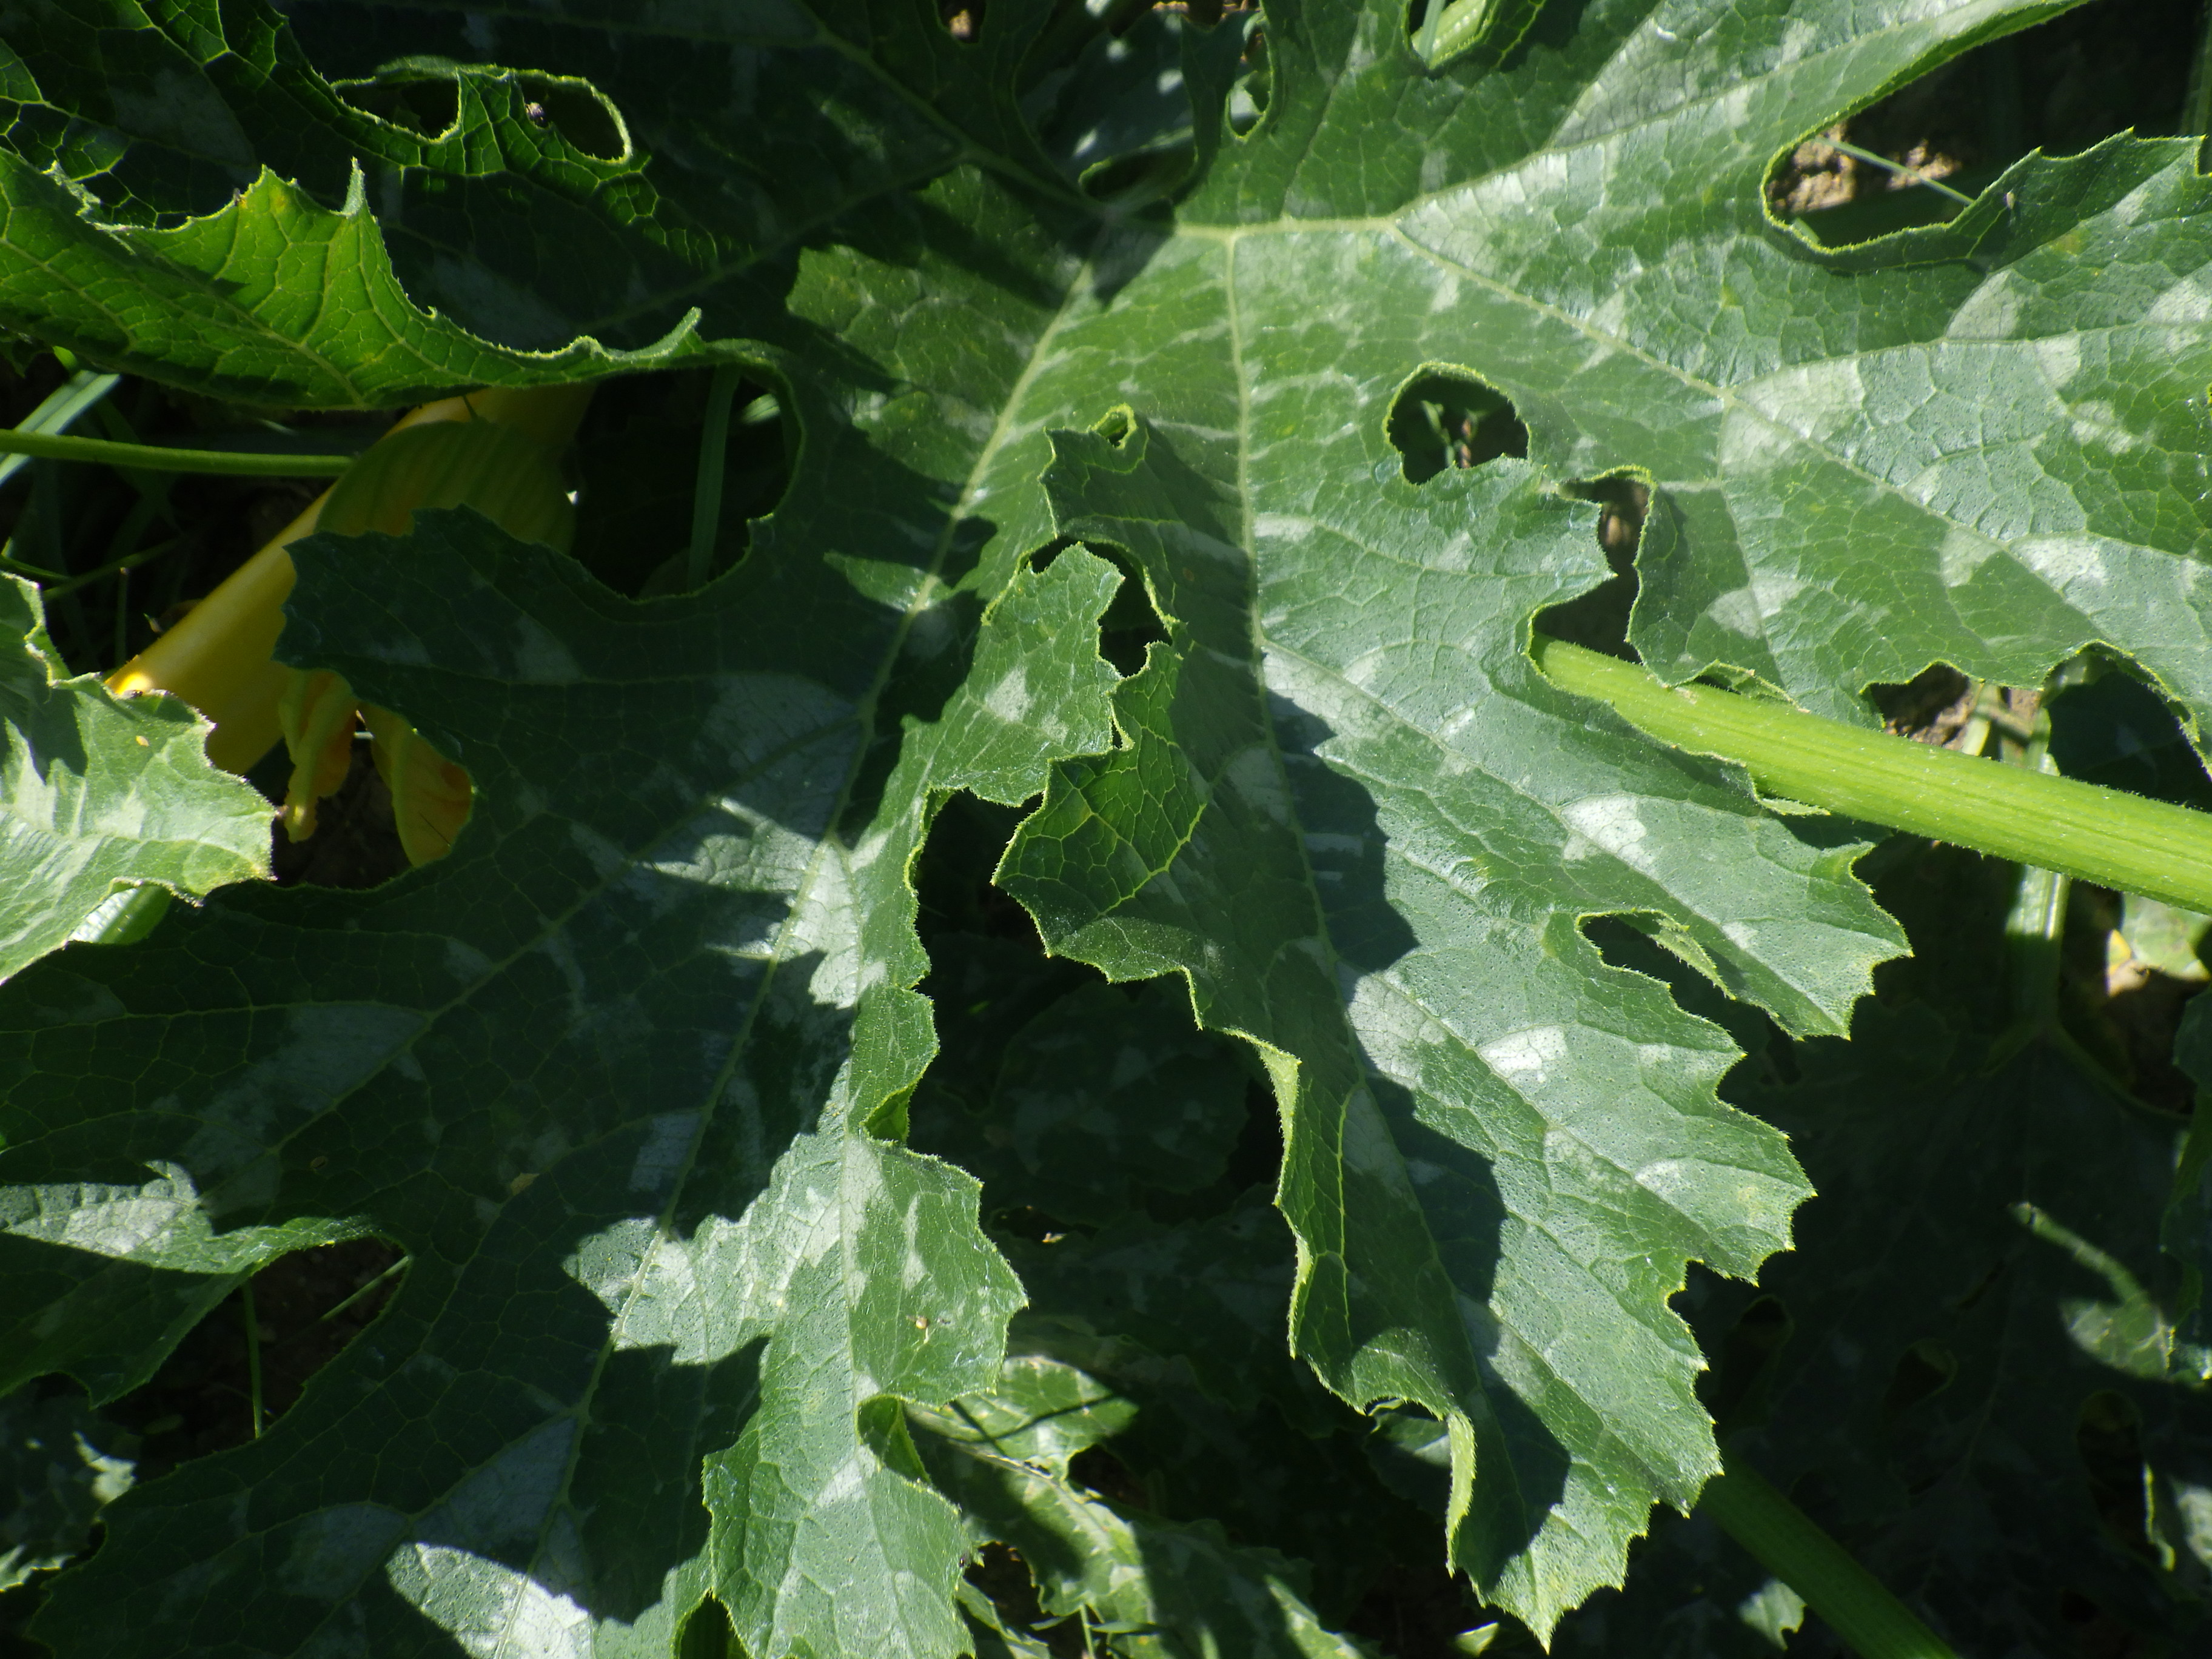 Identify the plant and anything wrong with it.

zucchini, healthy
